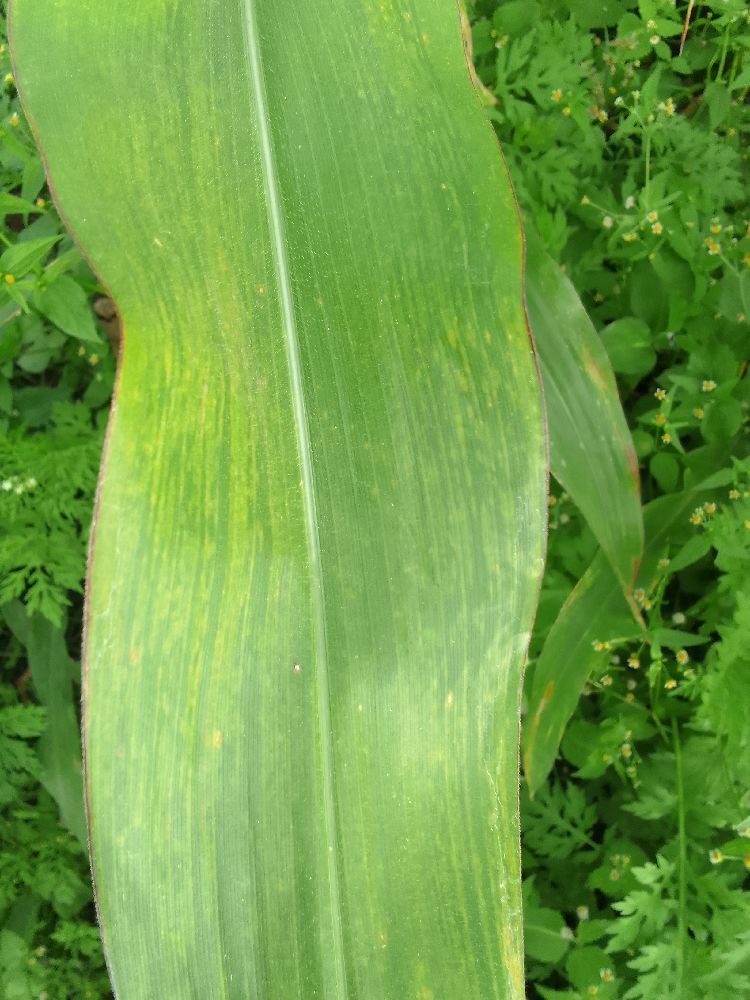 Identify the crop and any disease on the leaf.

maize, maize lethal necrosis
